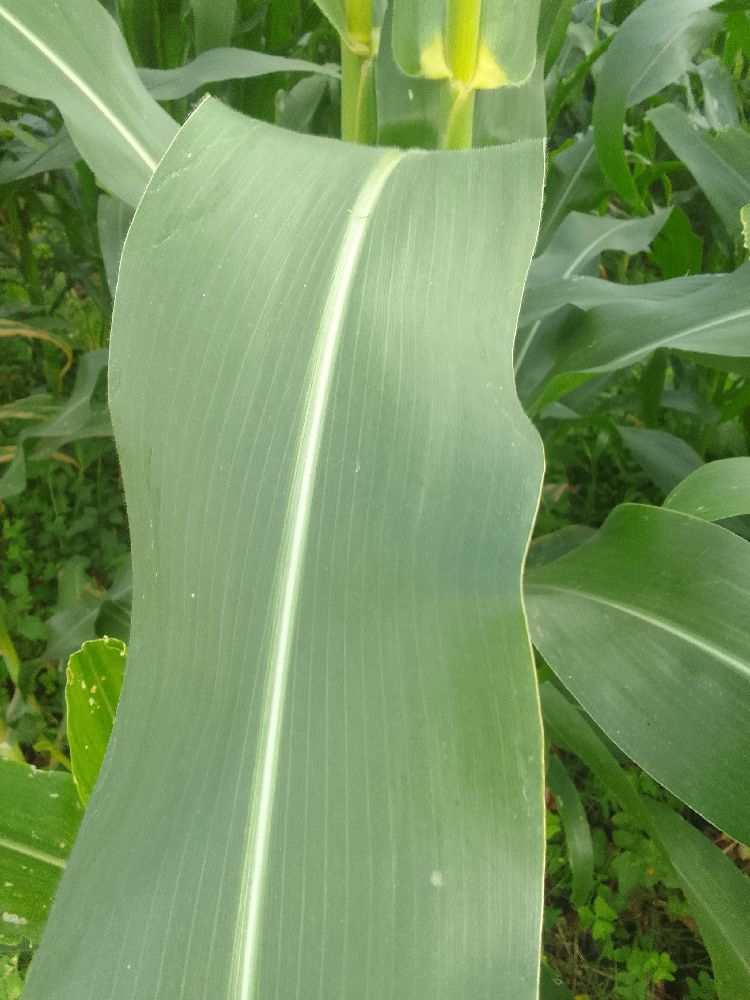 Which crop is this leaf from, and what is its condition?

maize, healthy
